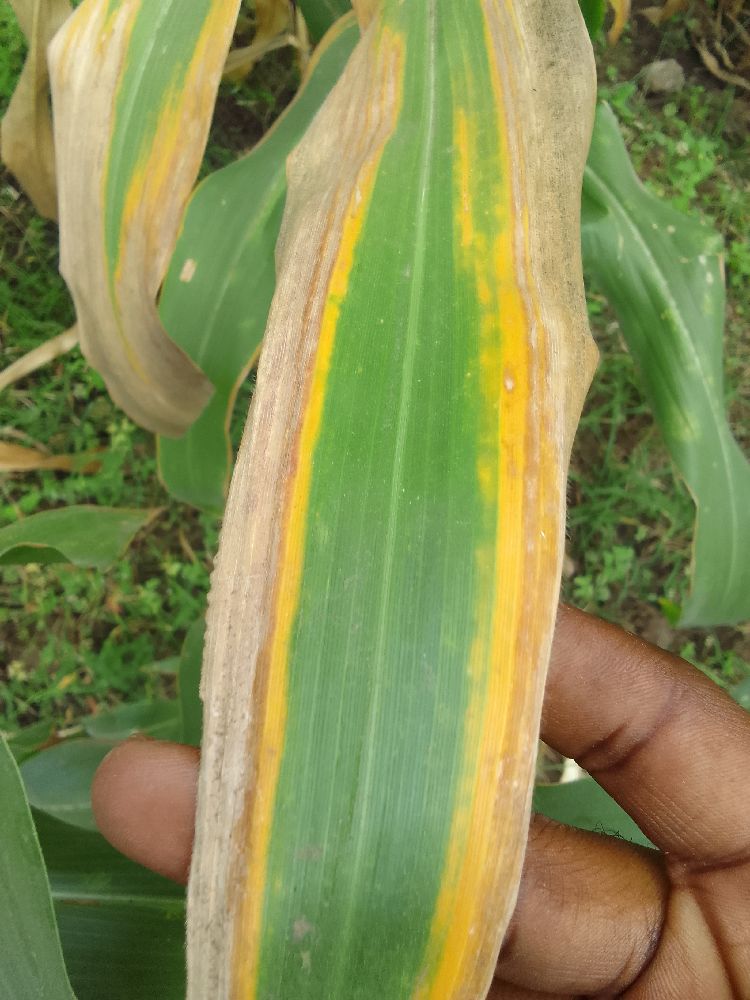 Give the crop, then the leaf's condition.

maize, maize lethal necrosis
